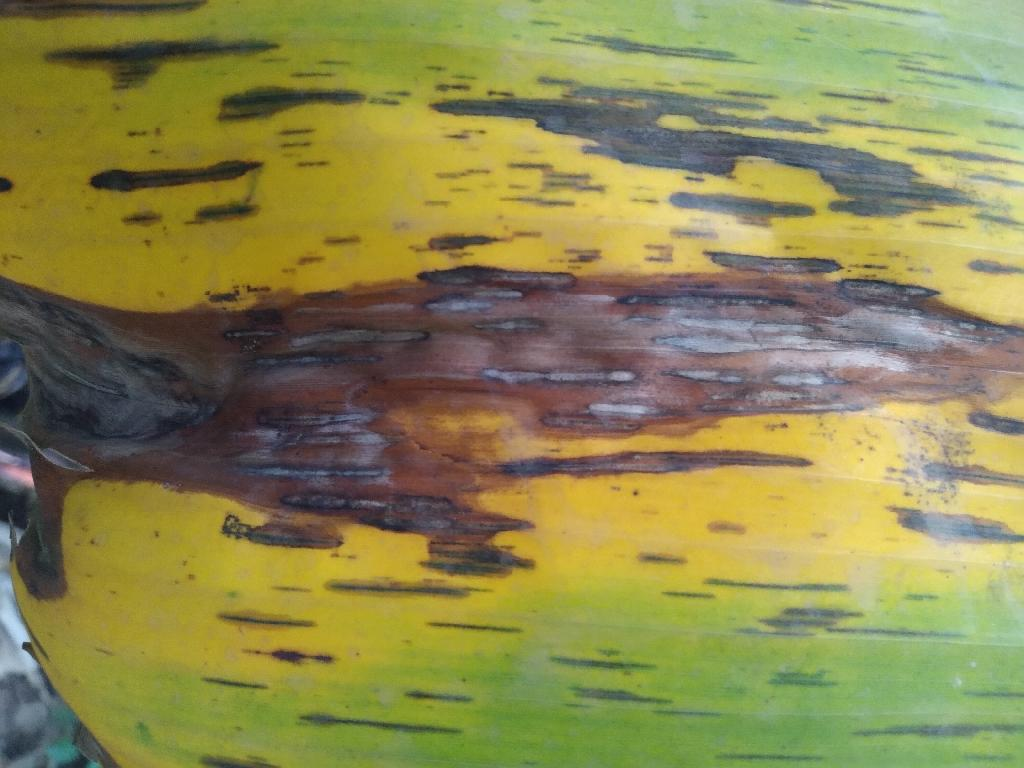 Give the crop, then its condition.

banana, black sigatoka
